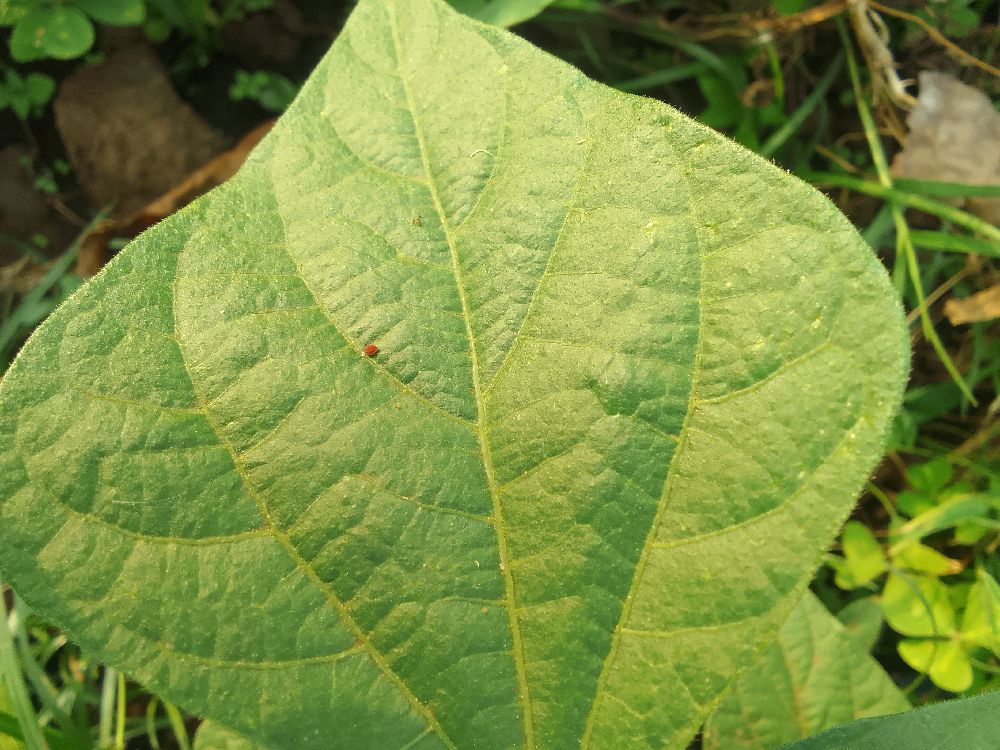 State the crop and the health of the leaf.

common bean, healthy
